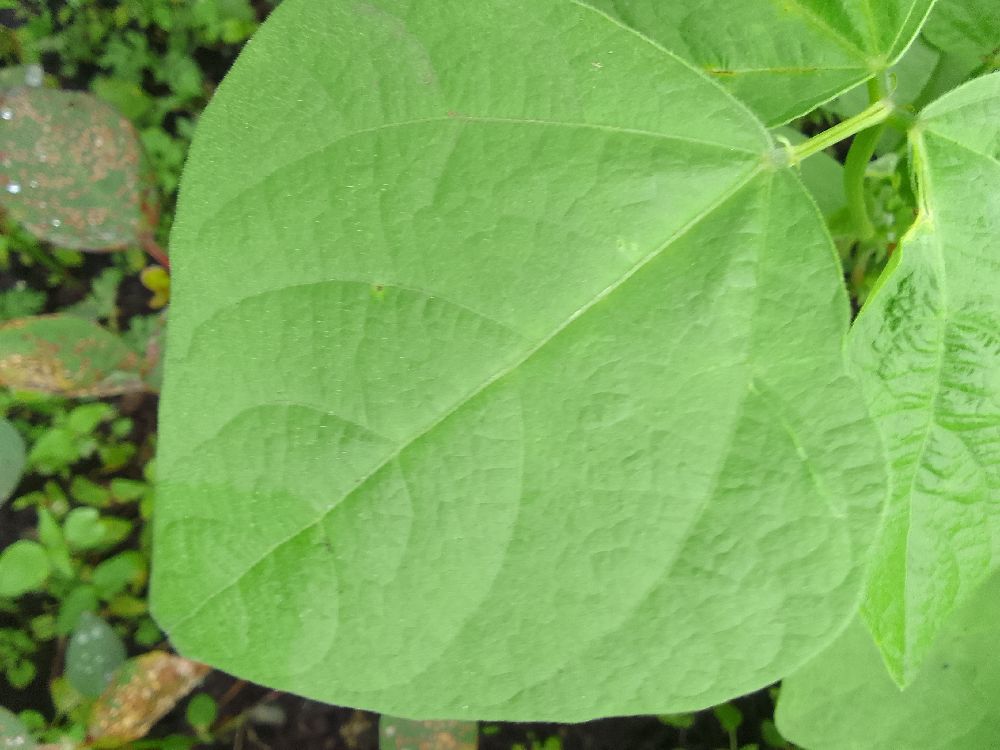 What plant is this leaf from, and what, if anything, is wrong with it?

common bean, healthy
